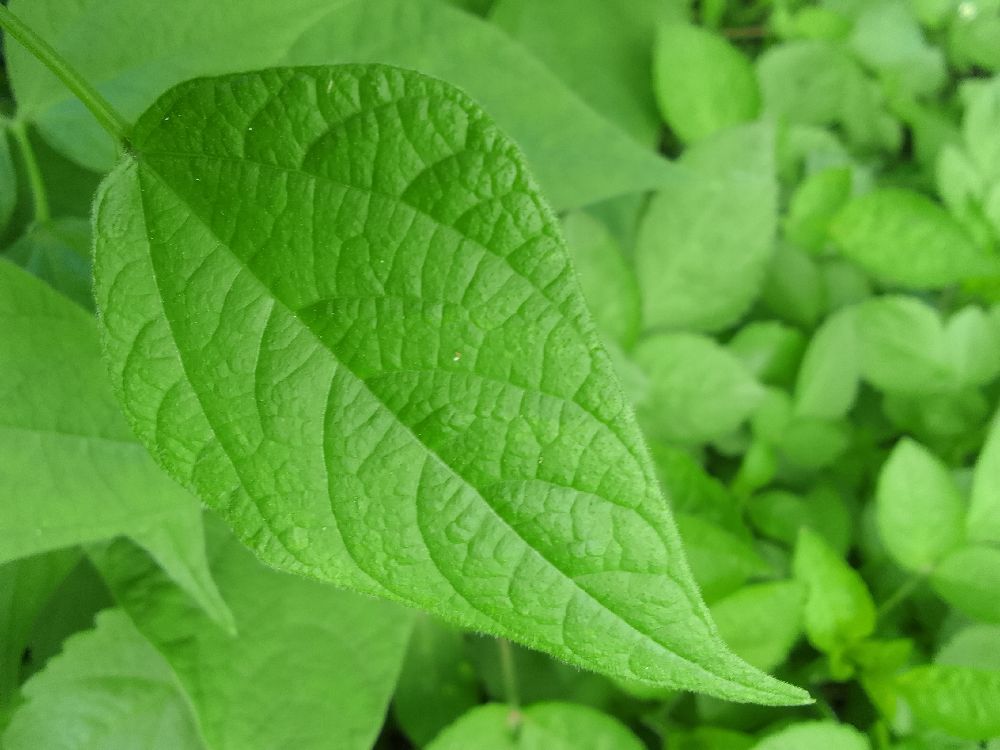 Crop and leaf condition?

common bean, healthy
